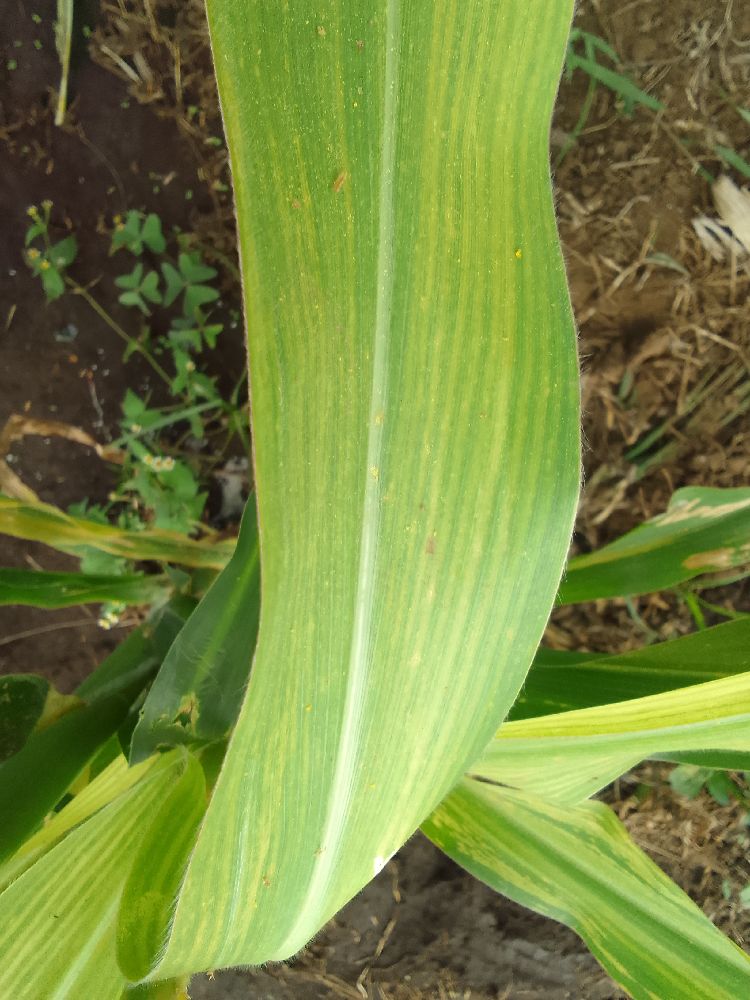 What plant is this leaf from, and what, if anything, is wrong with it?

maize, maize lethal necrosis
